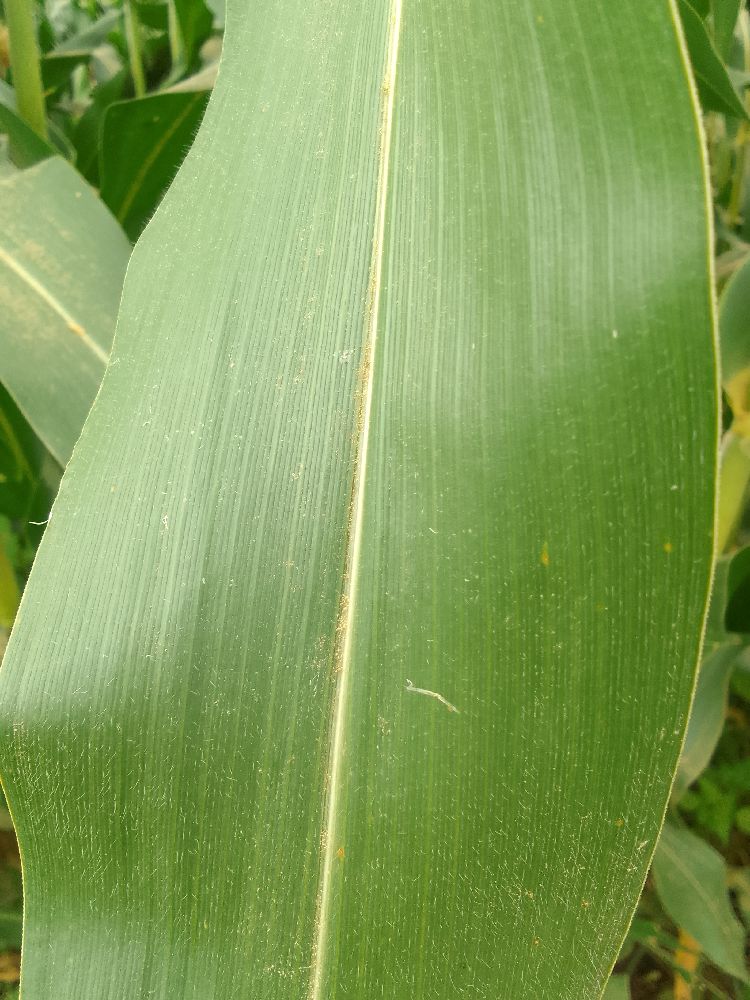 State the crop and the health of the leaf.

maize, healthy
